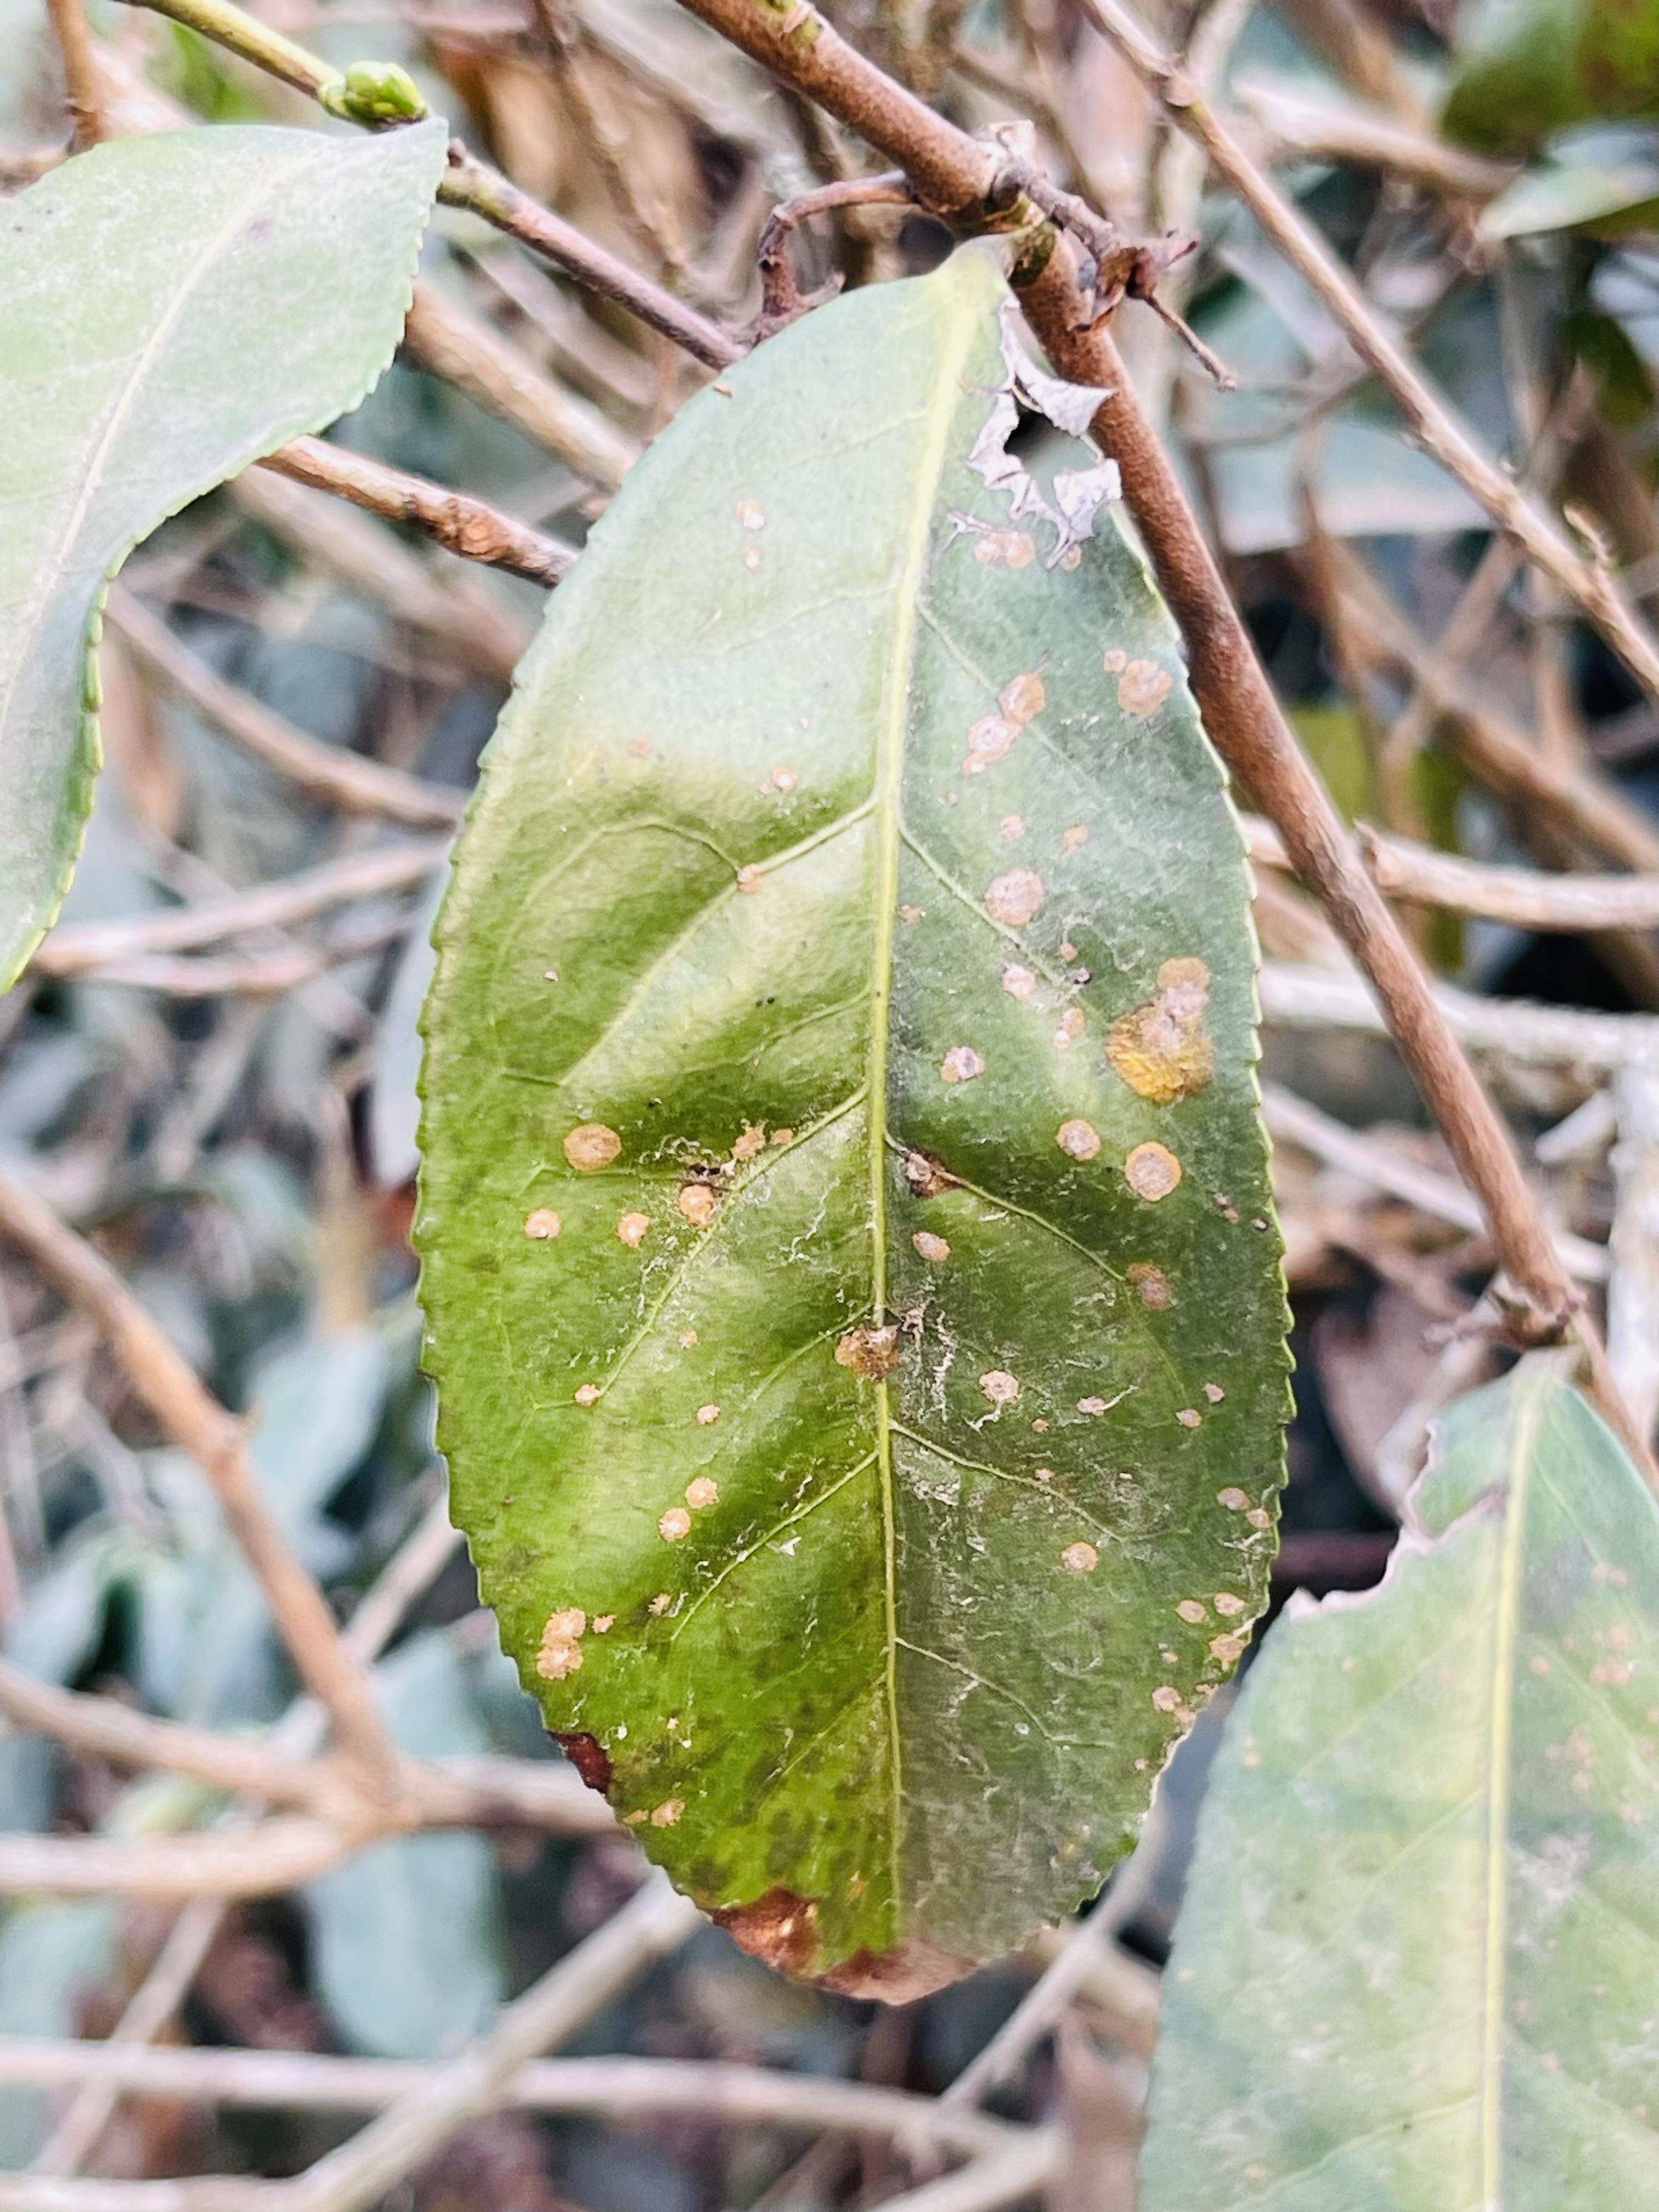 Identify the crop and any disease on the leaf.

tea, red rust
